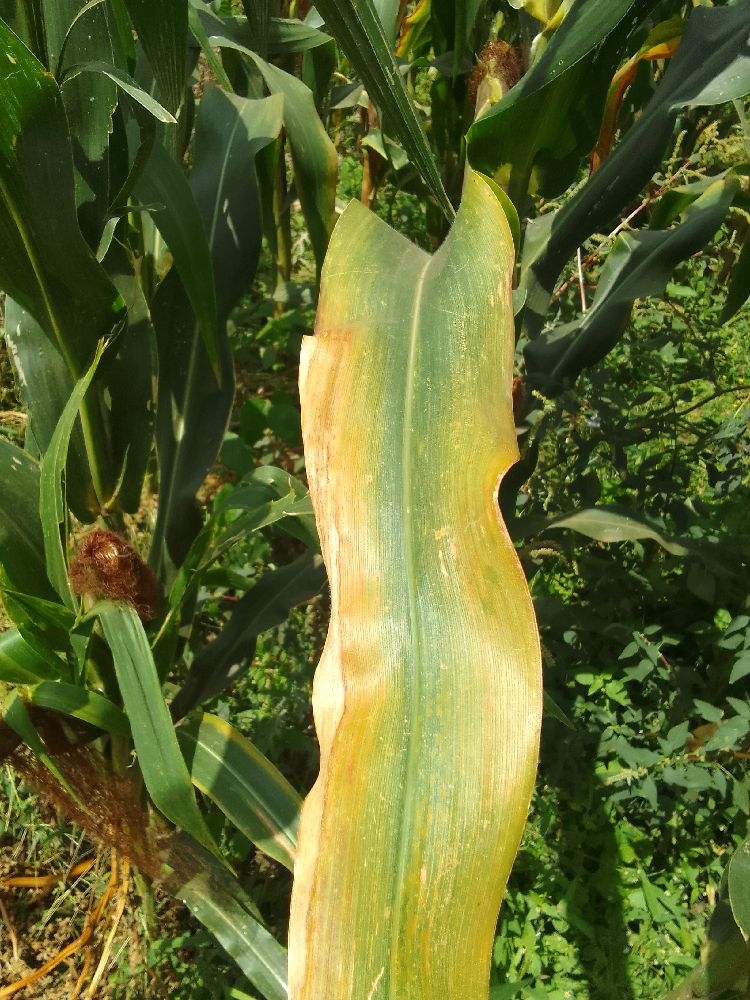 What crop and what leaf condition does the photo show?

maize, healthy
